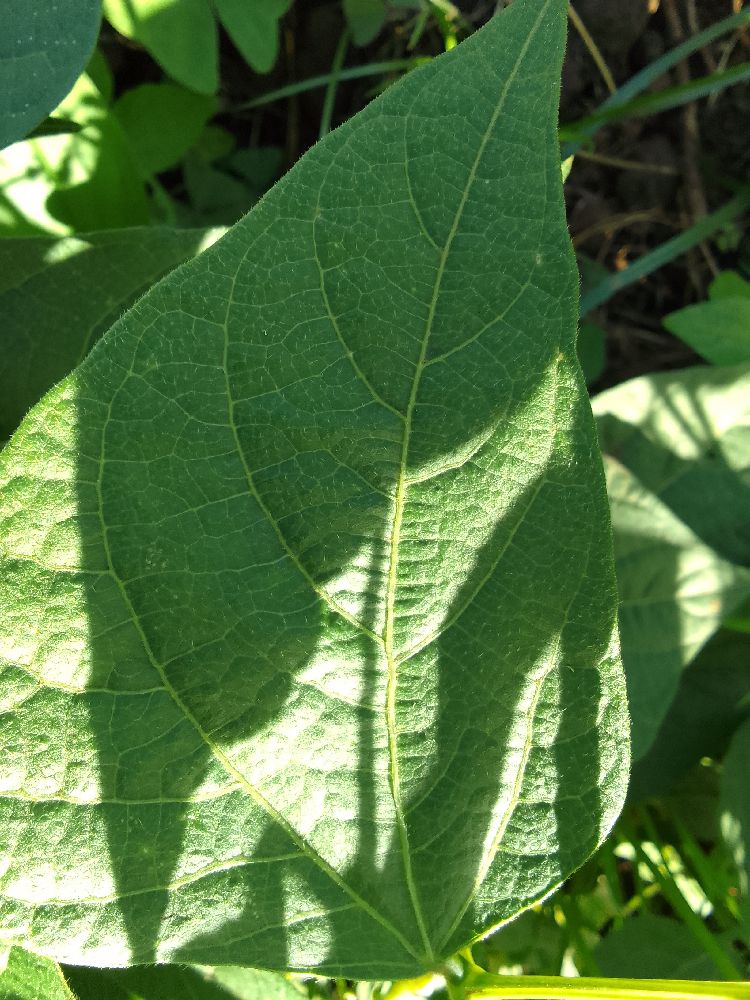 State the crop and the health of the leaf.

common bean, healthy
